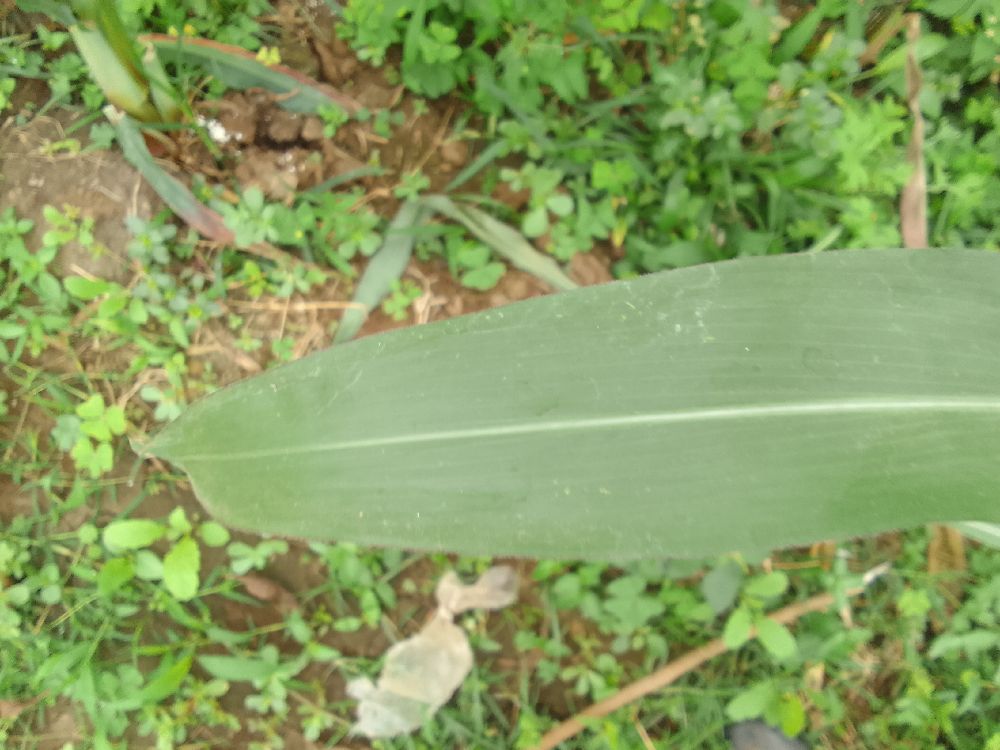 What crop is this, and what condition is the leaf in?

maize, healthy
